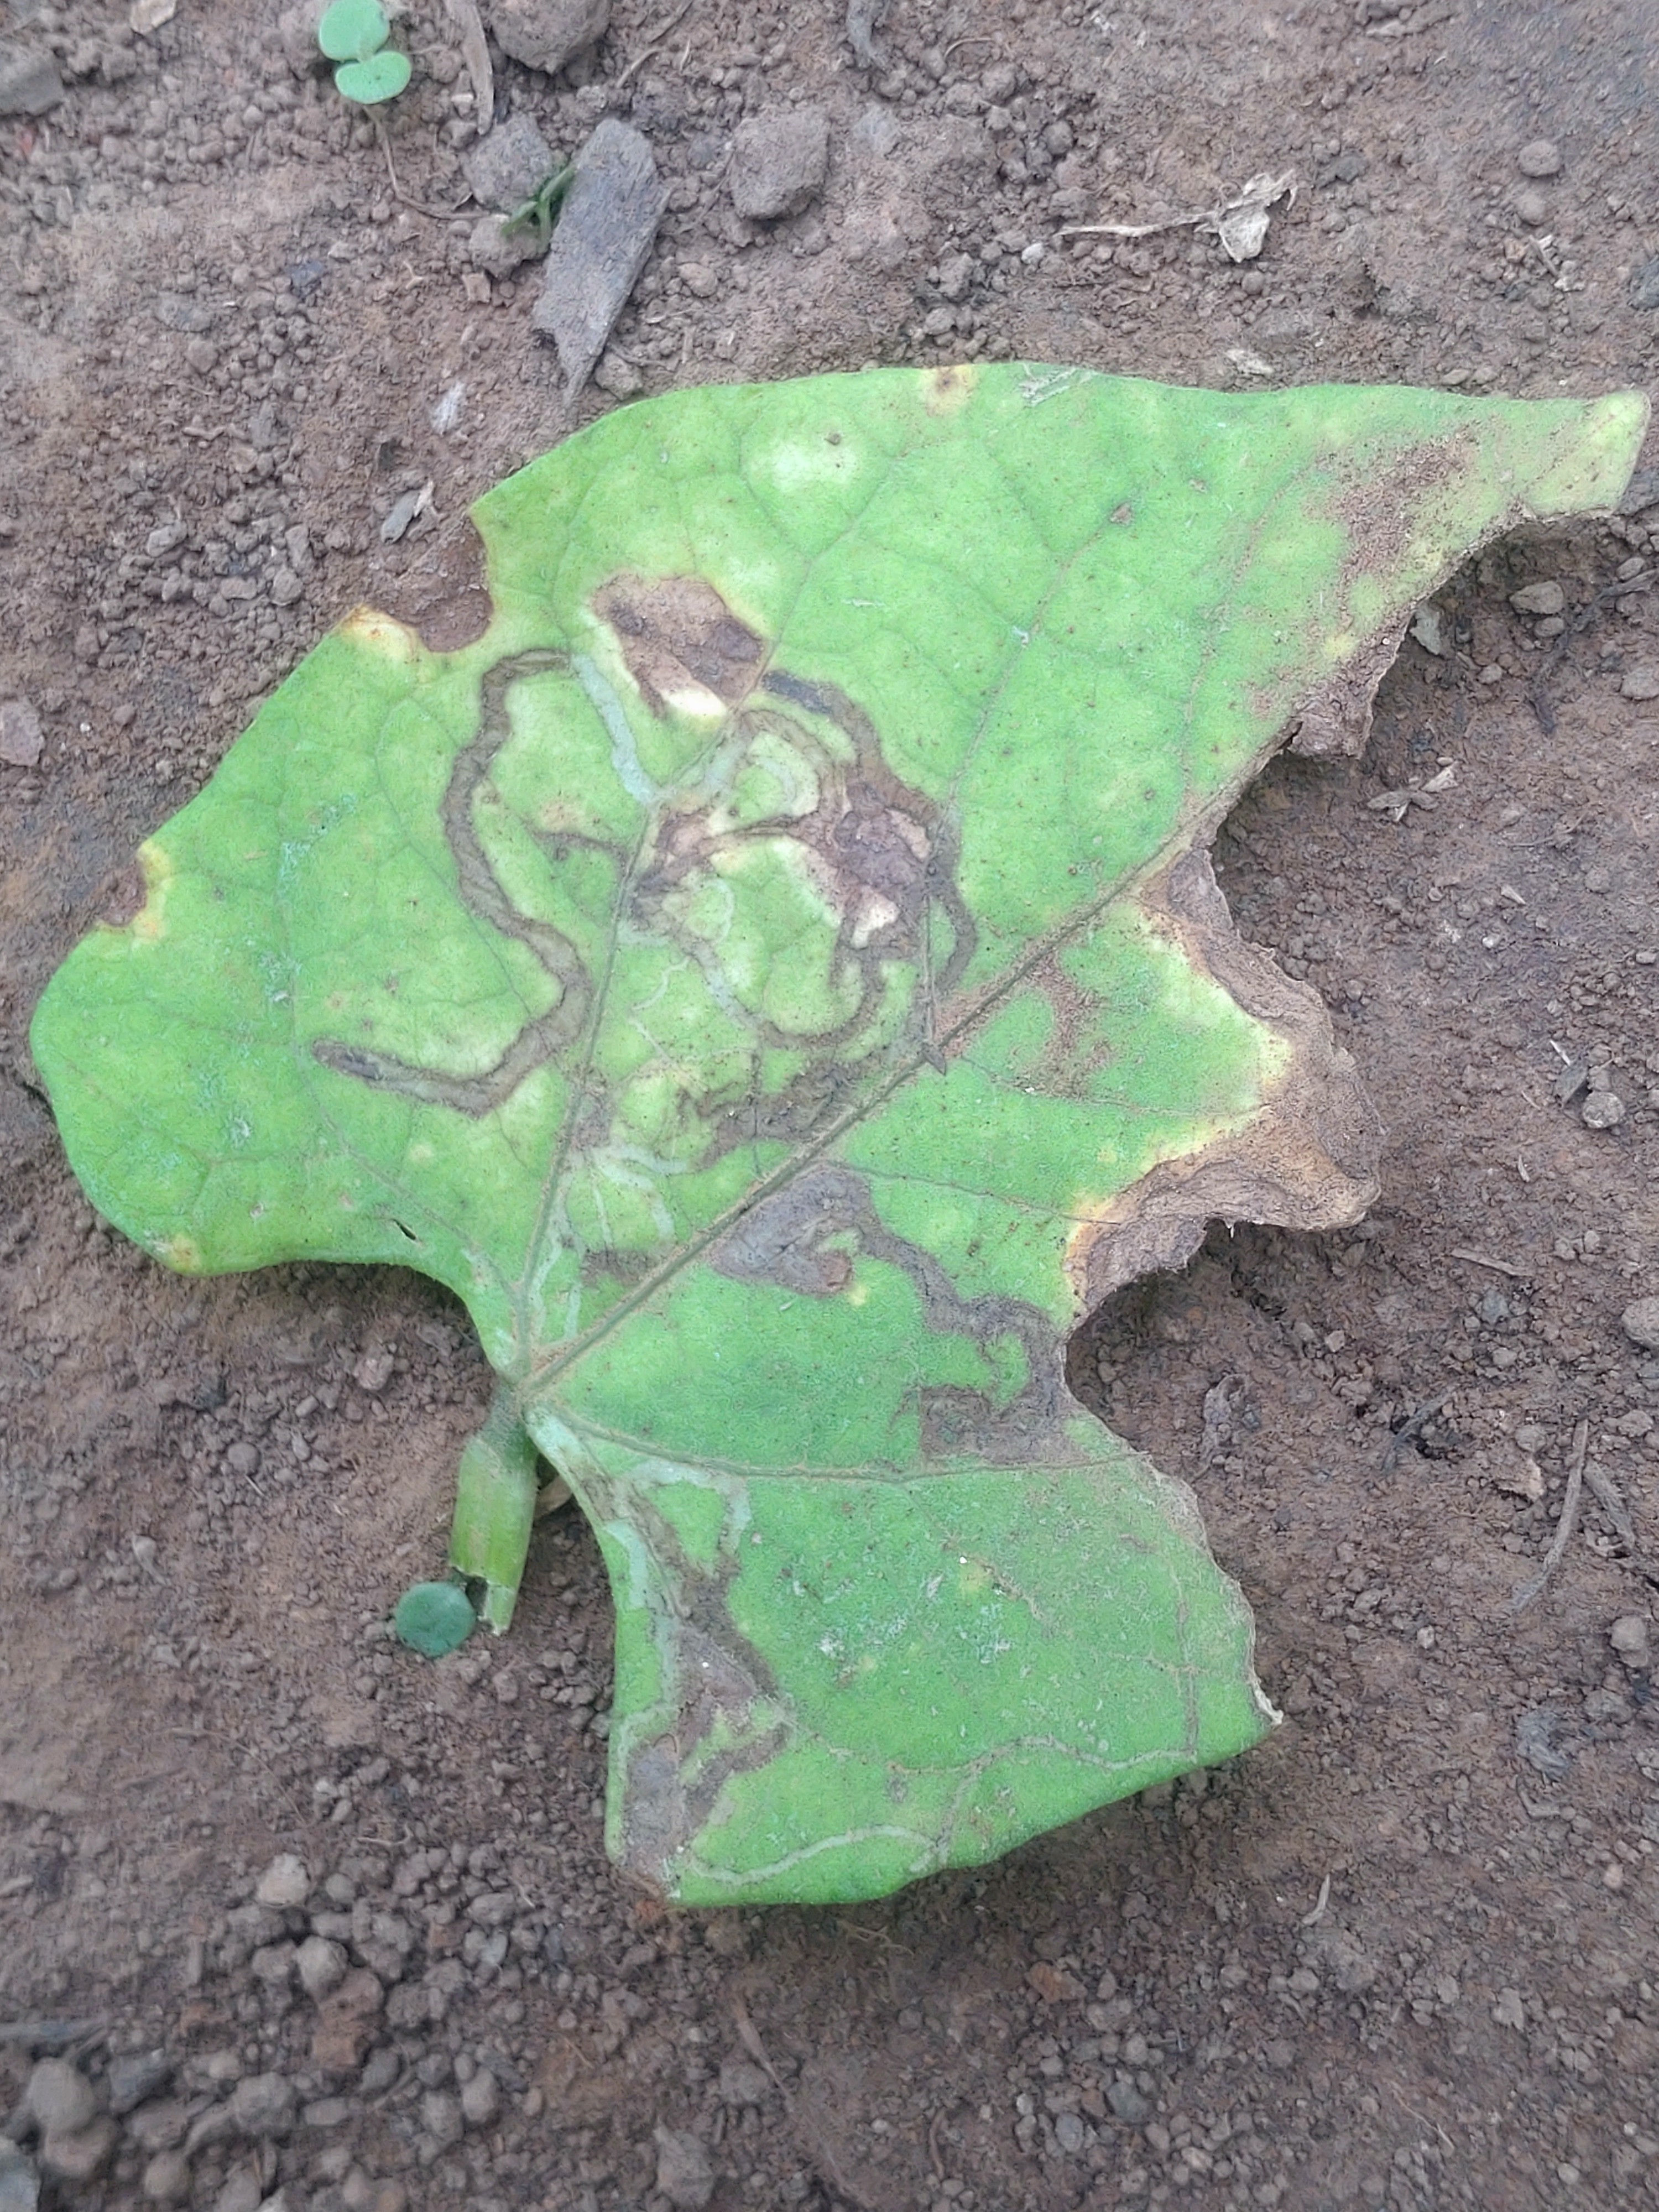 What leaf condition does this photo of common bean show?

anthracnose
